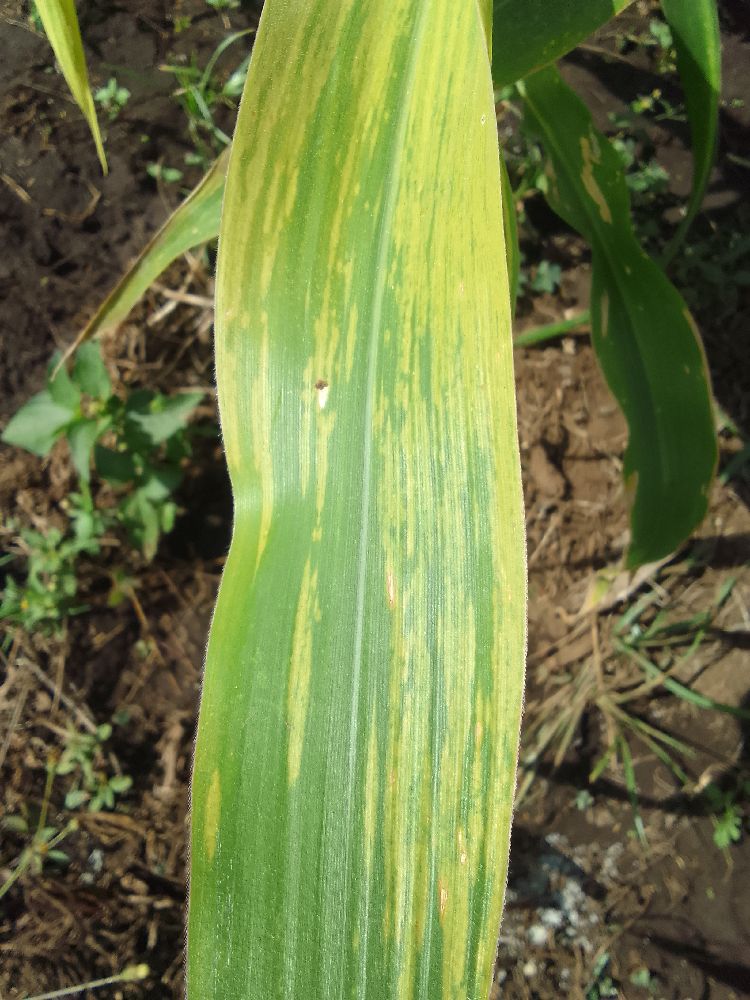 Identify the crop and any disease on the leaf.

maize, maize lethal necrosis
